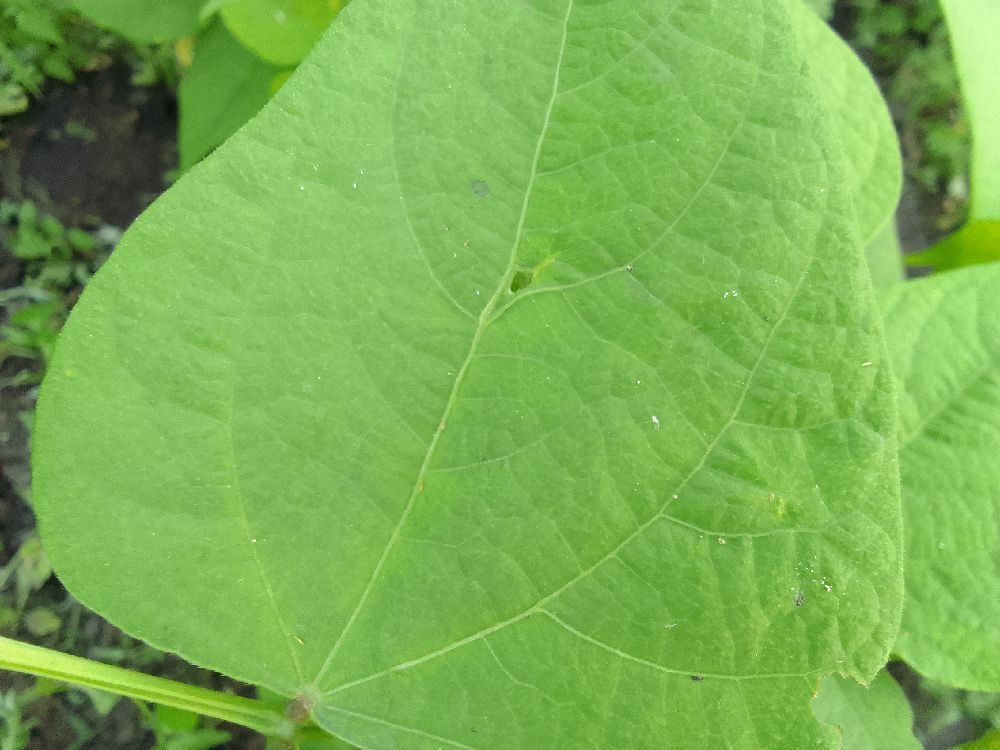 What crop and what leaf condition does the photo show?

common bean, healthy
